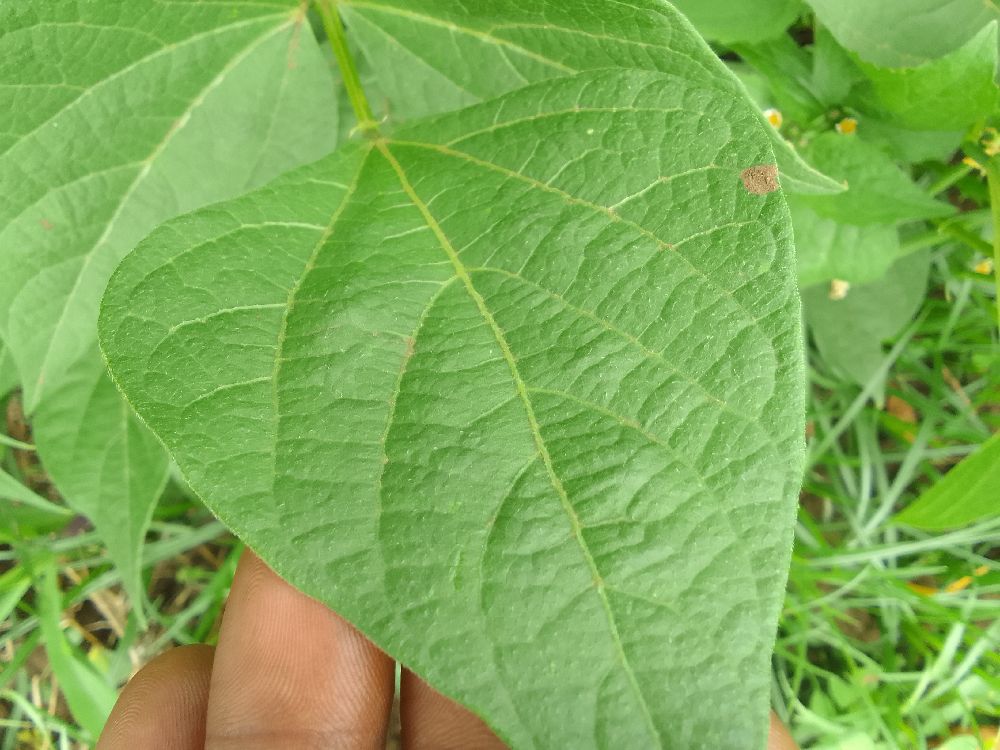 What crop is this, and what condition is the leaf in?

common bean, healthy
